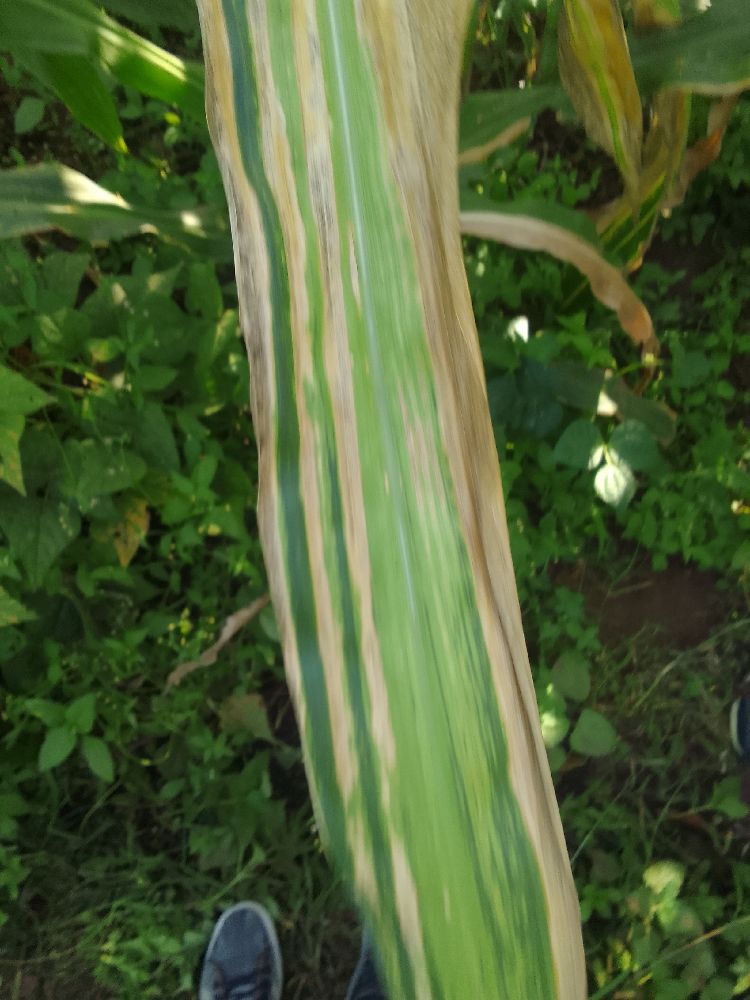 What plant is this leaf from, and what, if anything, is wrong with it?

maize, maize lethal necrosis
